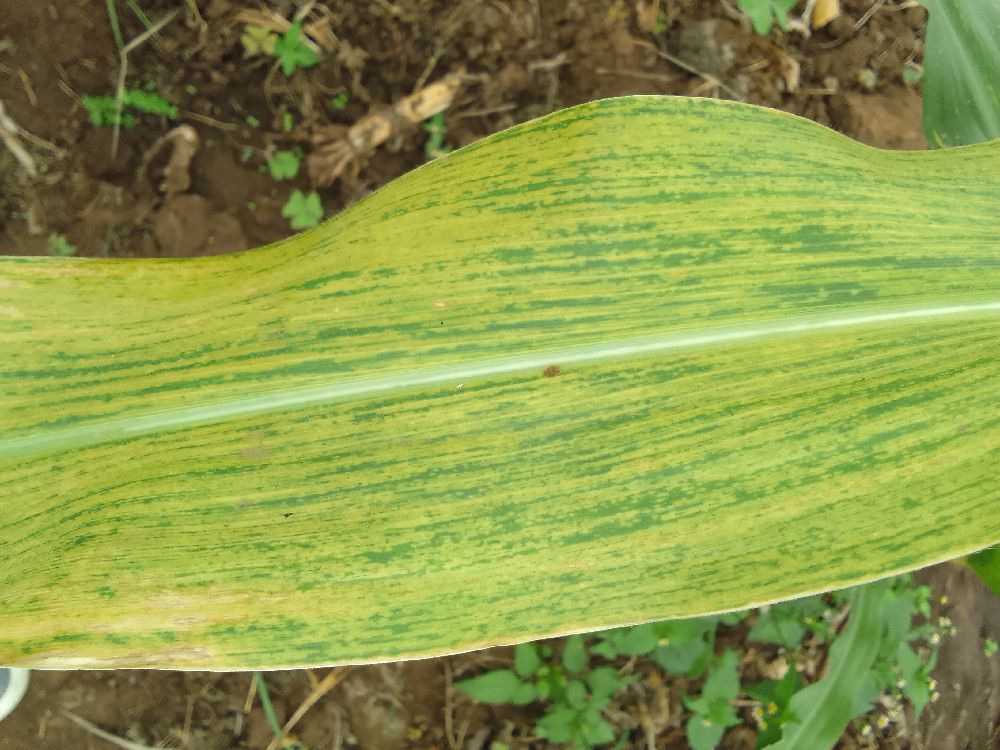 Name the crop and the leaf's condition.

maize, maize lethal necrosis
